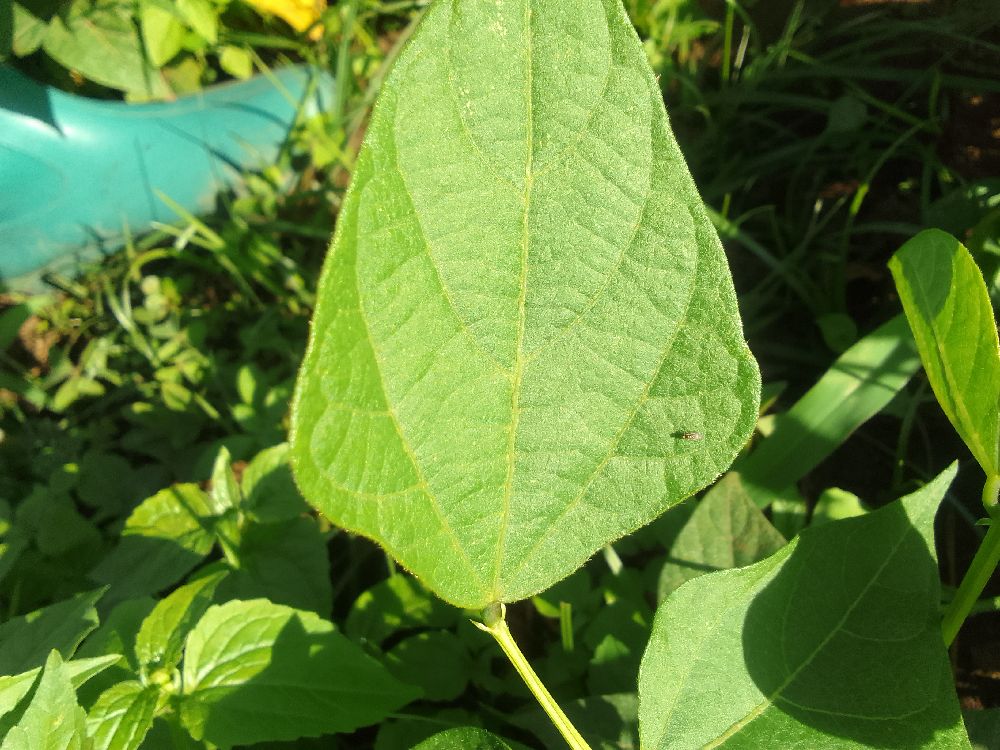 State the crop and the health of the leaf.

common bean, healthy
